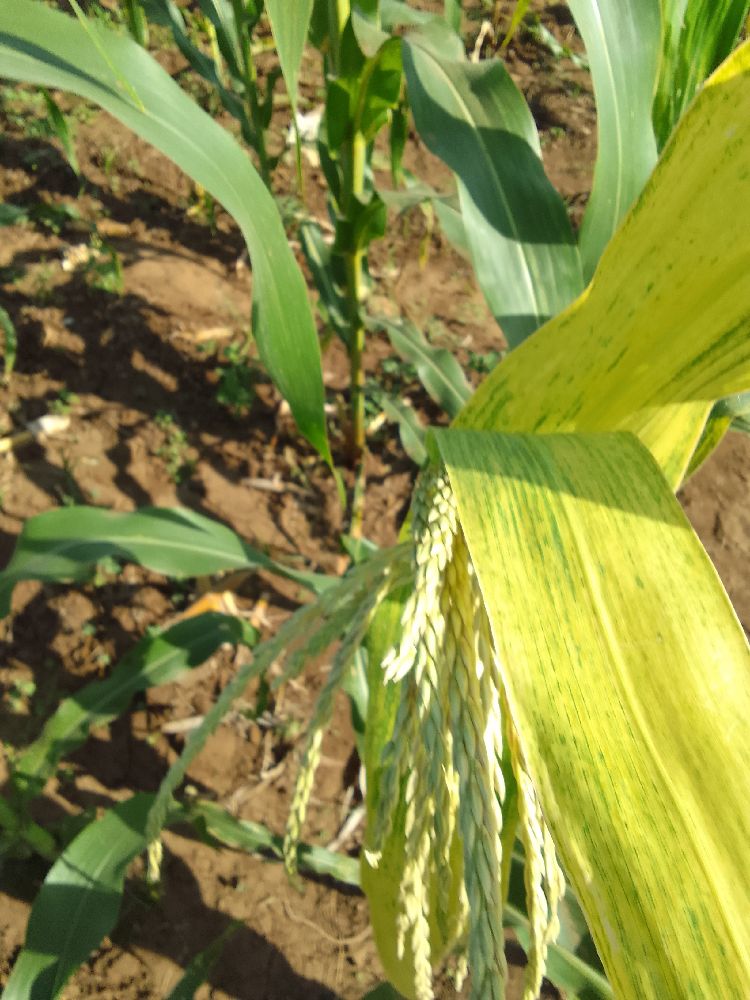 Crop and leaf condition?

maize, maize lethal necrosis
